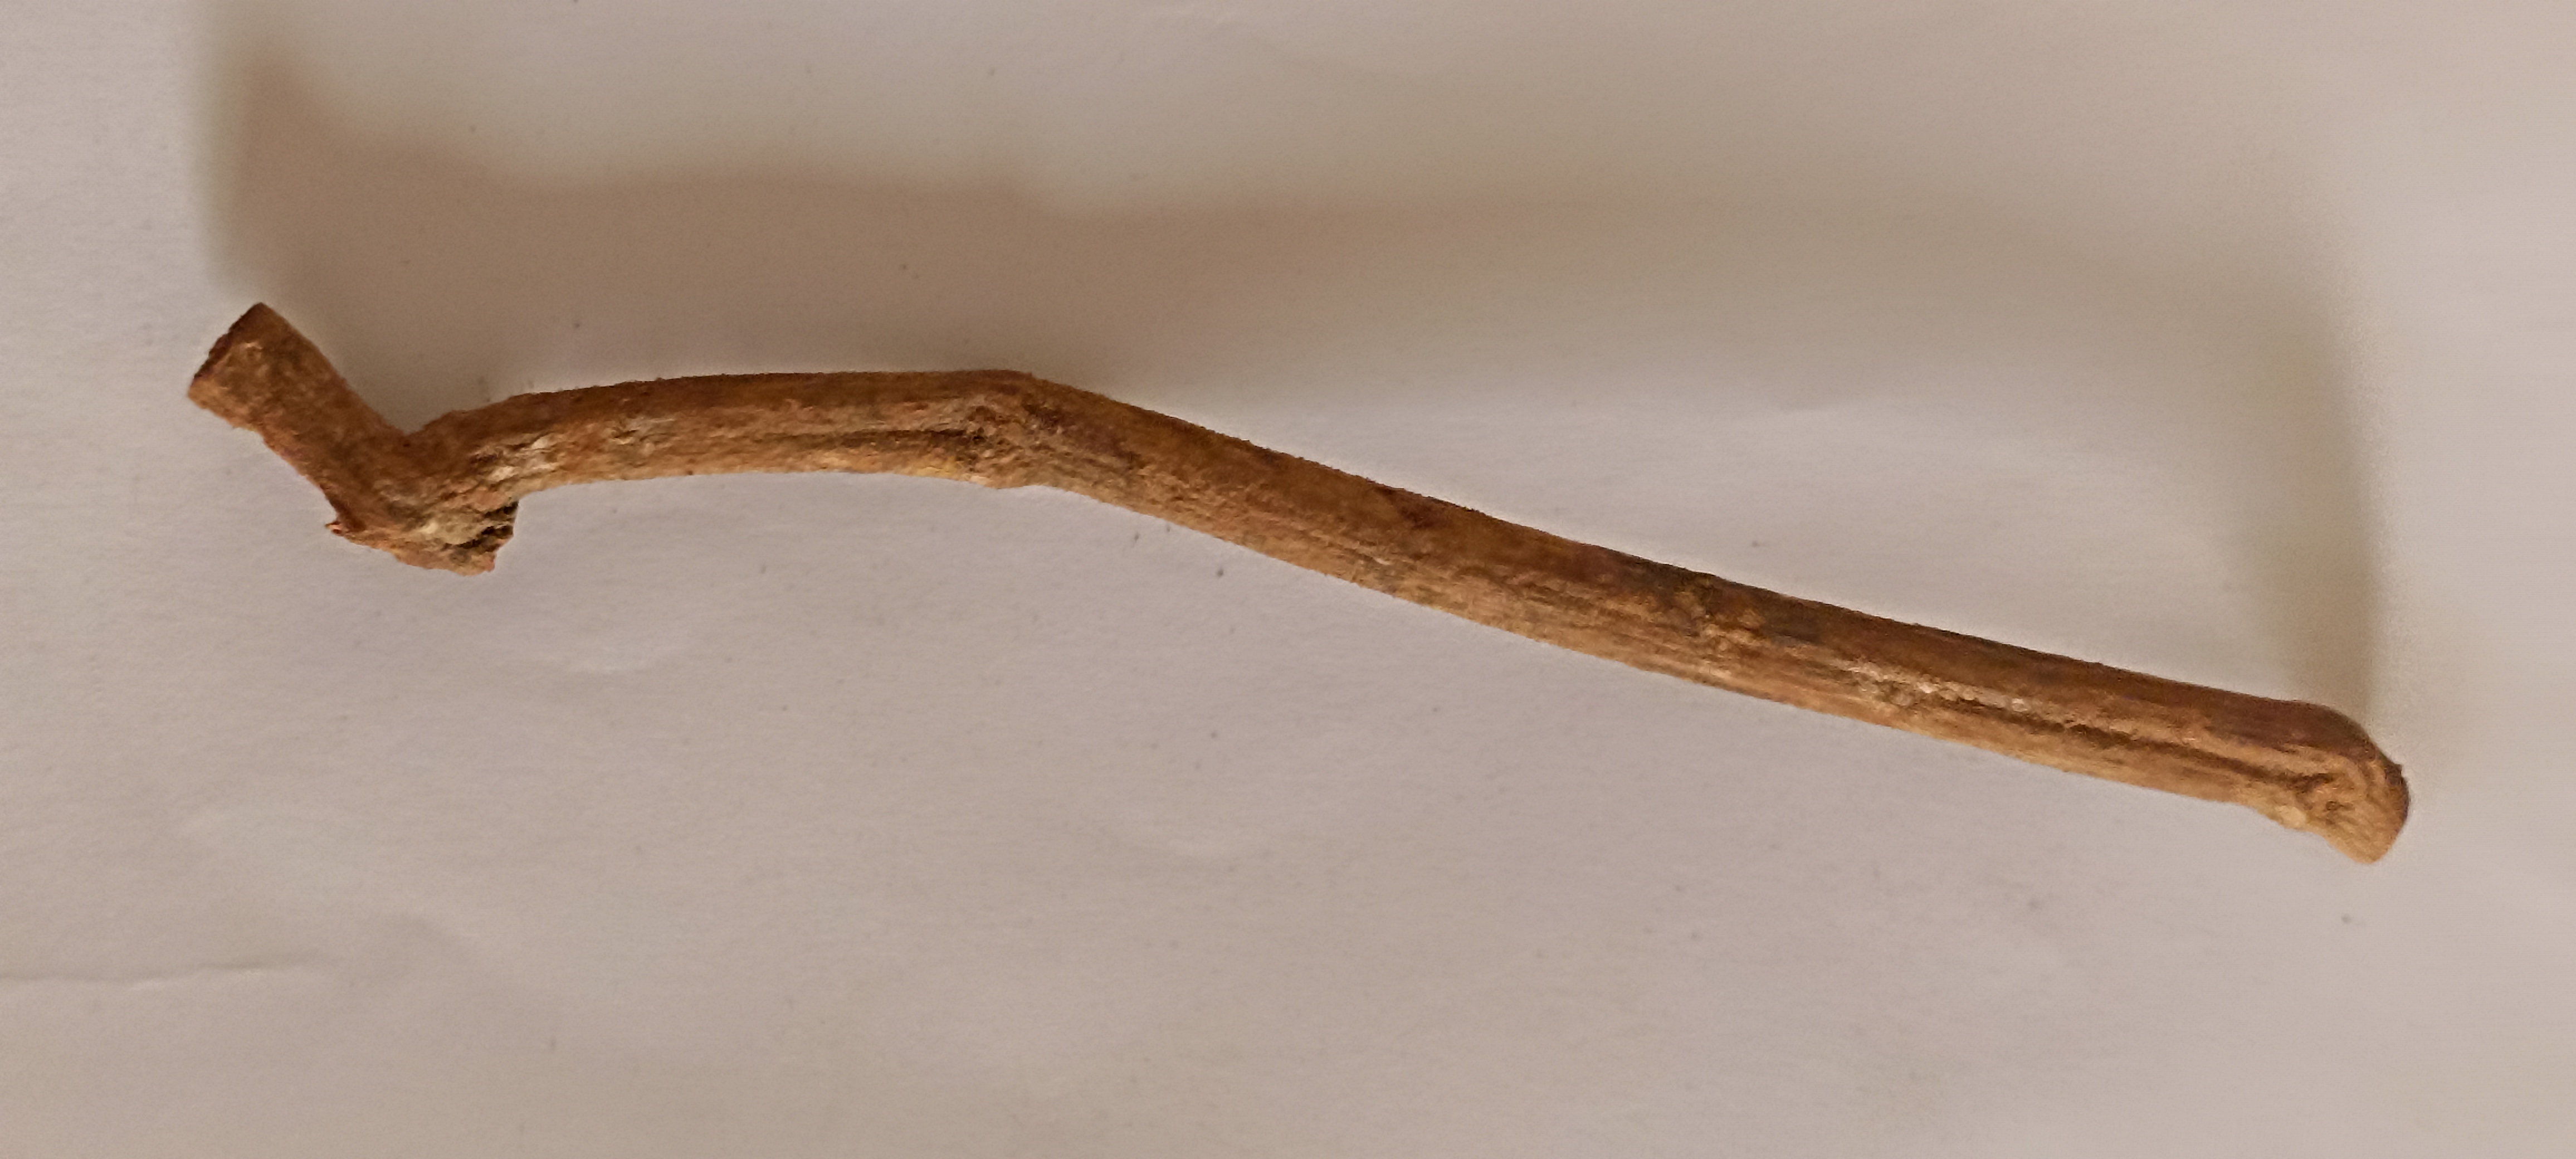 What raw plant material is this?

manjistha
